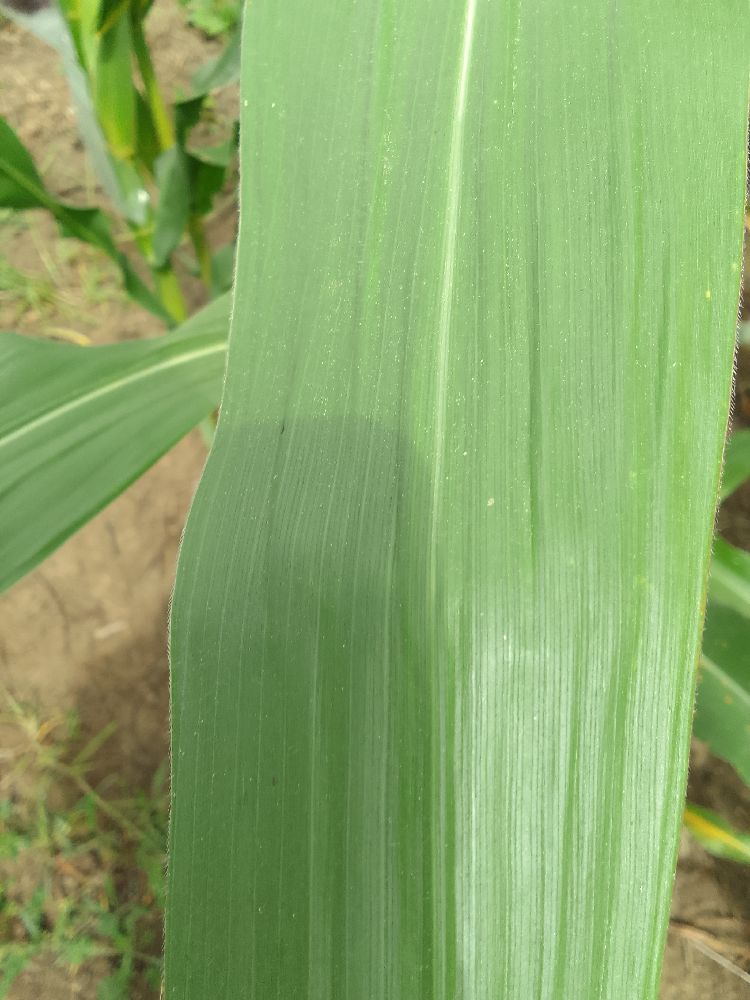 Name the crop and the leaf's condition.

maize, healthy
